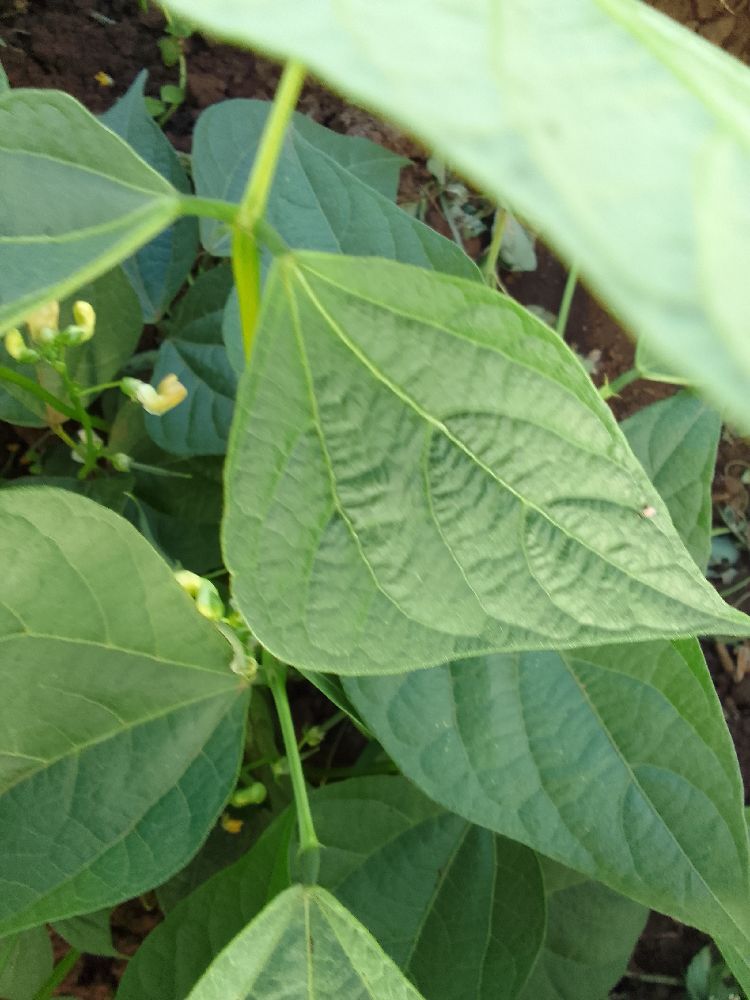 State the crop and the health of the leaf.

common bean, healthy
